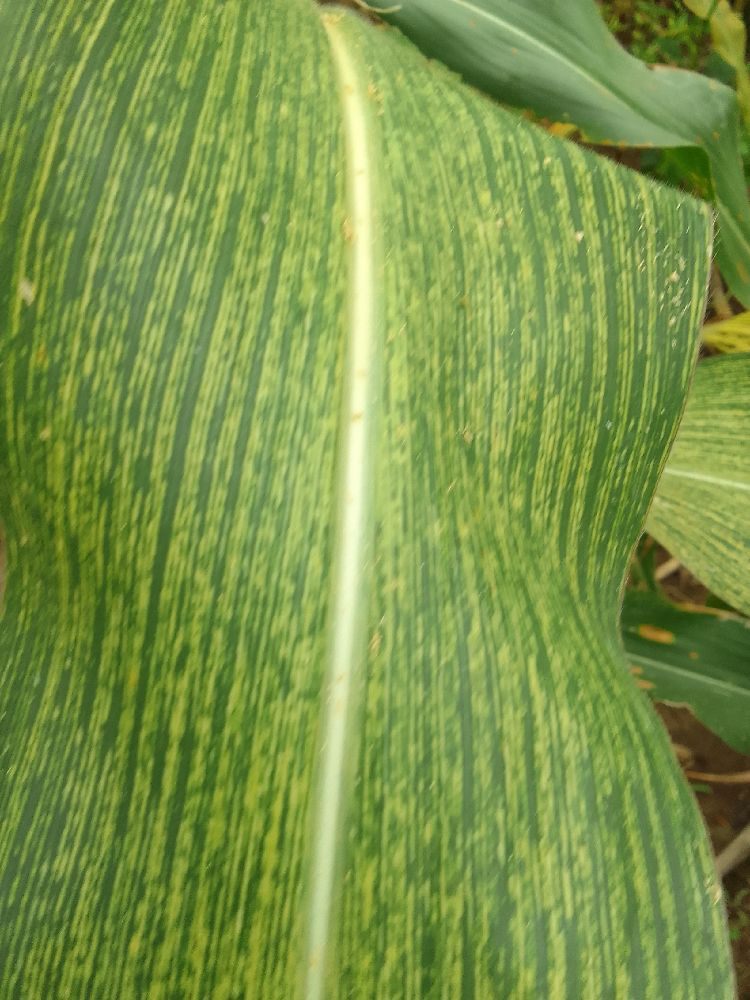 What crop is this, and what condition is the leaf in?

maize, maize streak virus
